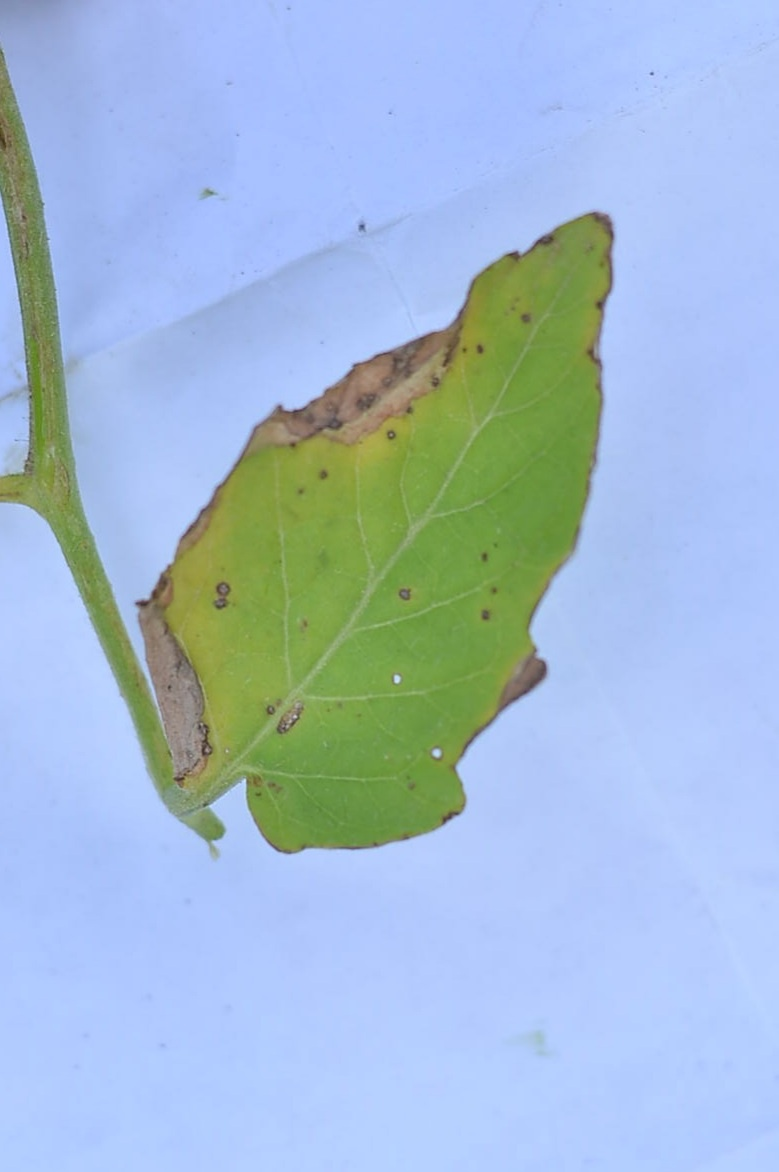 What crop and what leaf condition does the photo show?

tomato, infected
